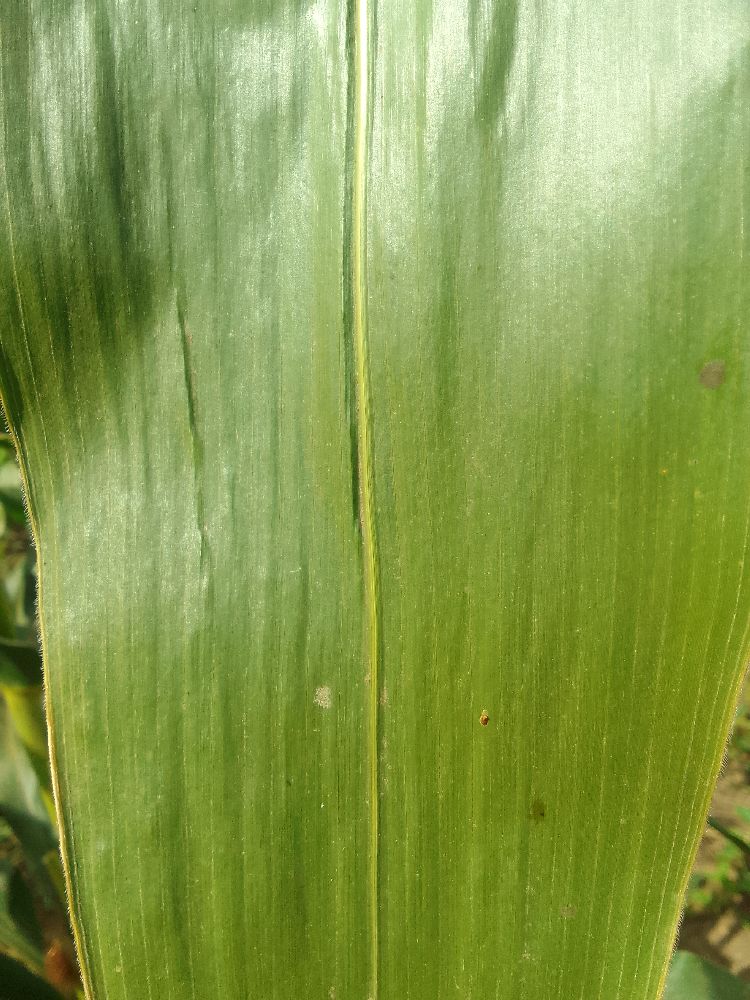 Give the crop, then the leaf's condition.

maize, healthy
